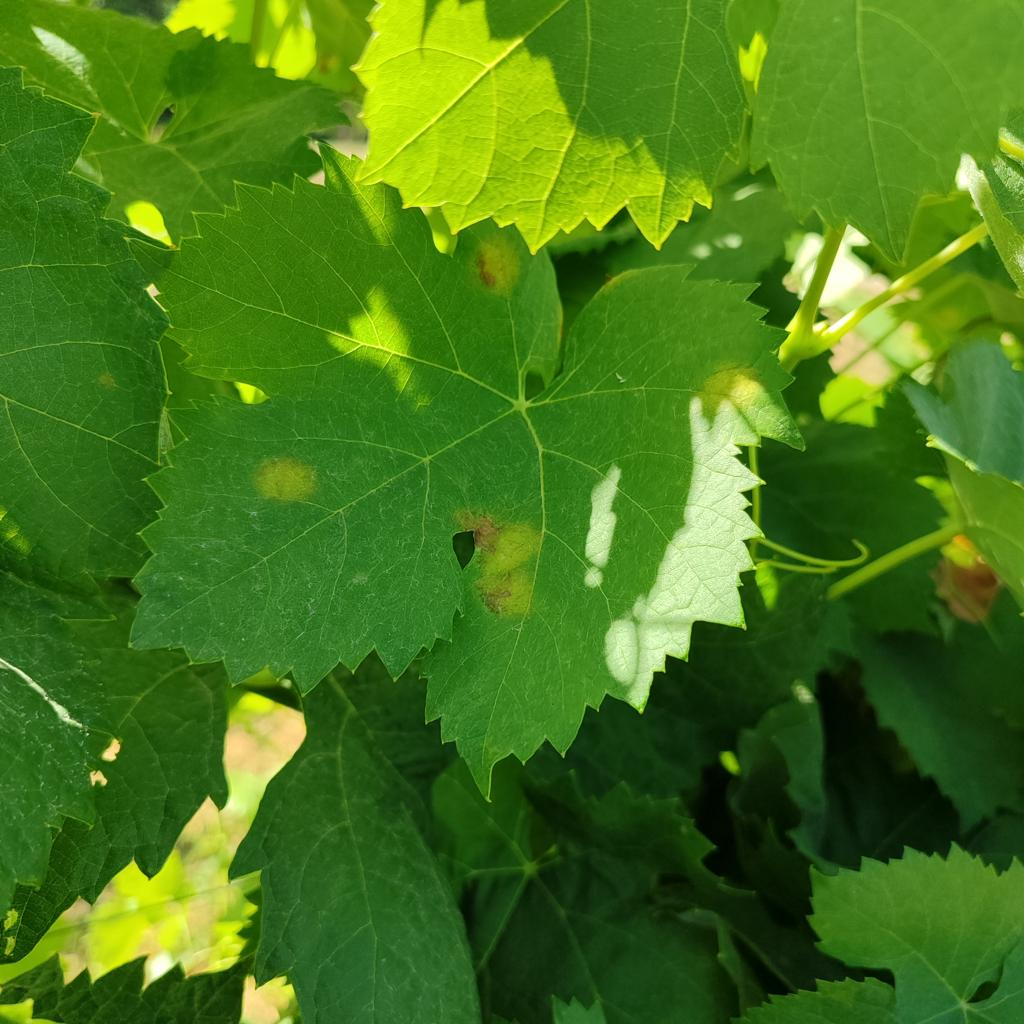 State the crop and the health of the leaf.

grapevine, downy mildew
